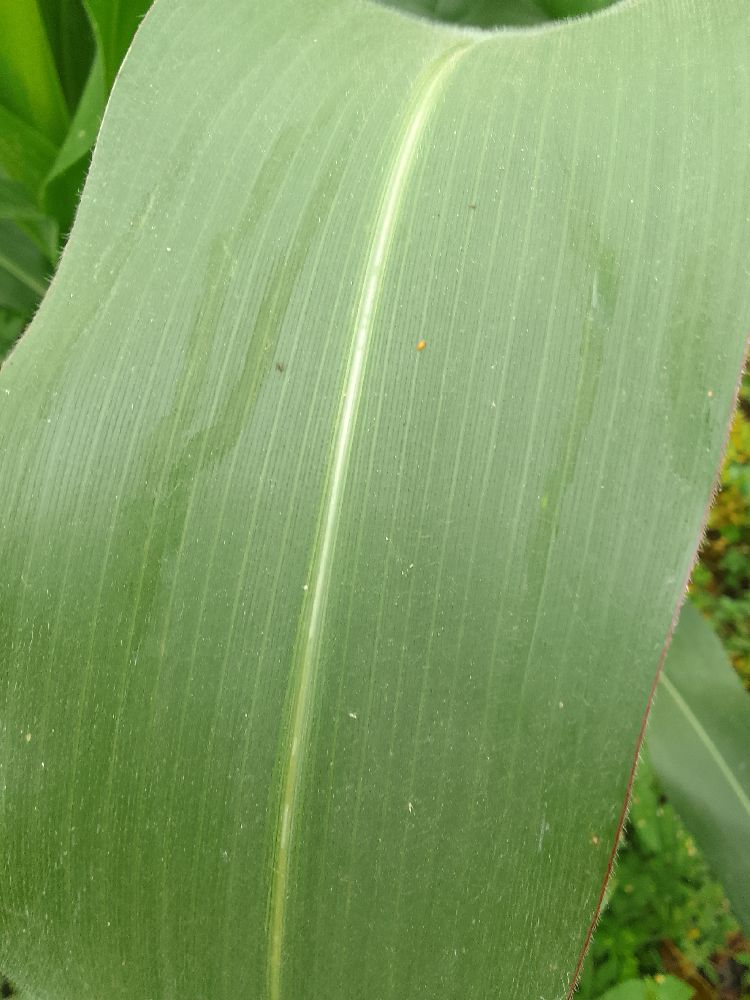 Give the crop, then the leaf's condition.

maize, healthy
